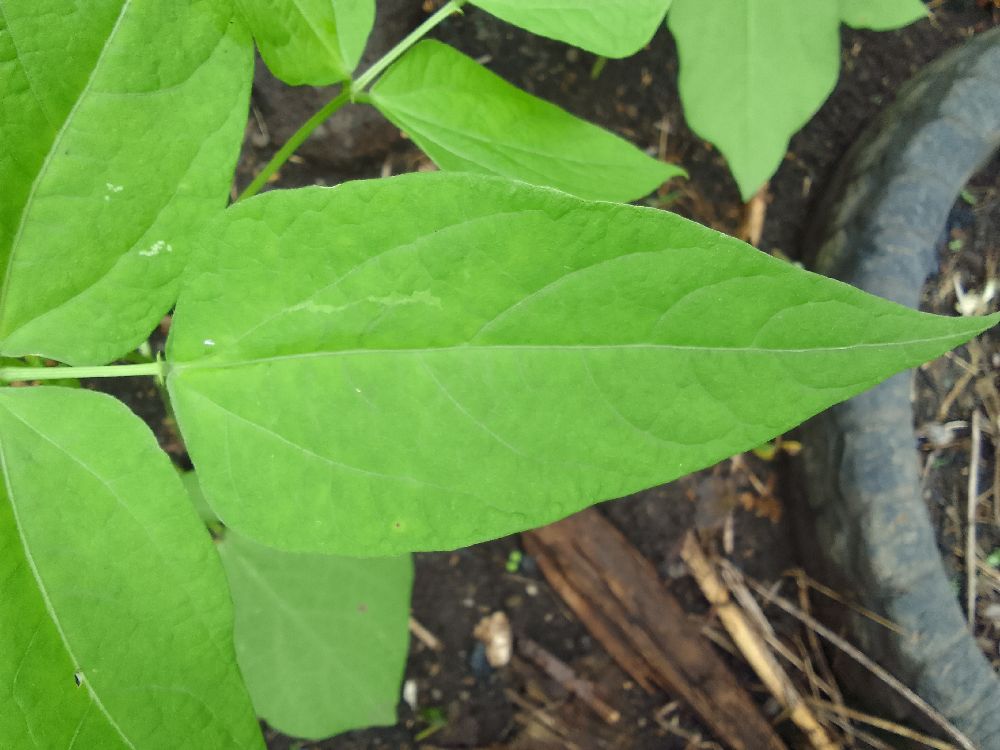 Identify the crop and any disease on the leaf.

common bean, healthy
